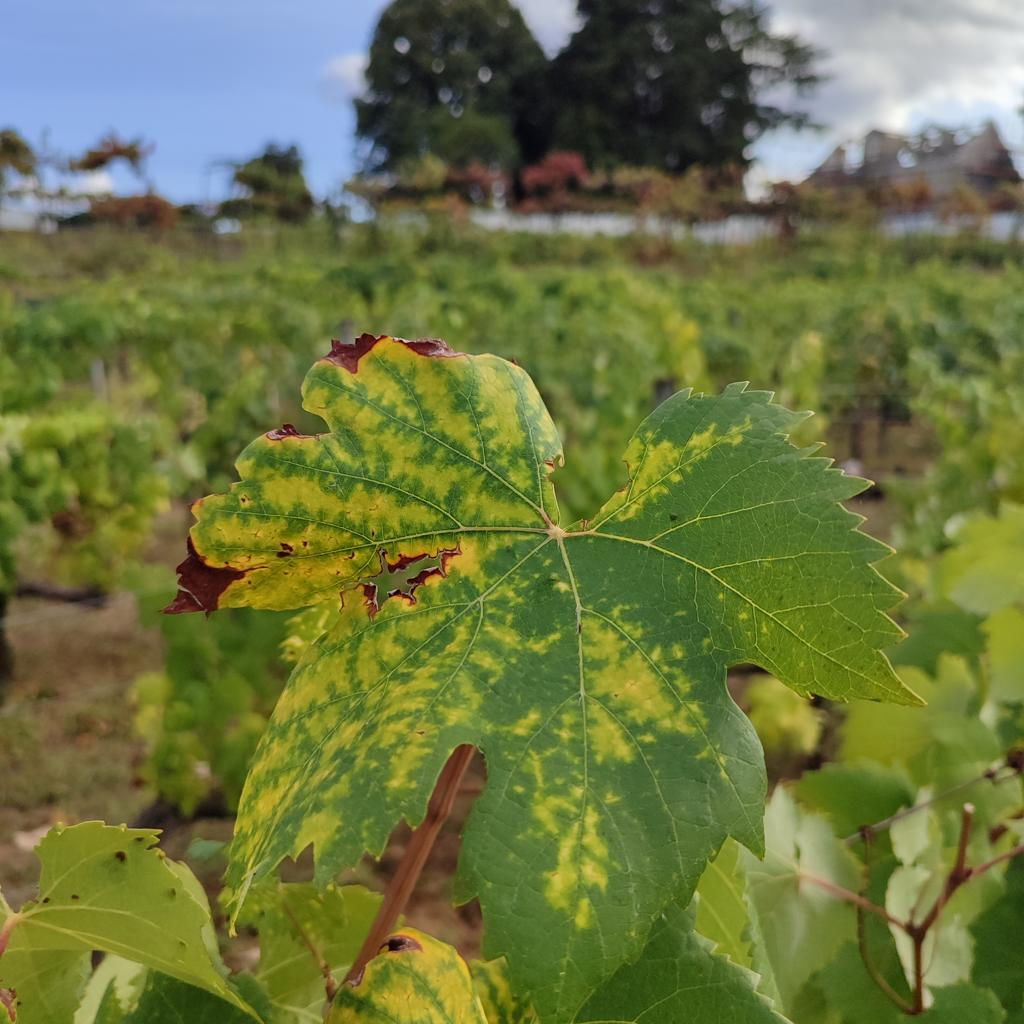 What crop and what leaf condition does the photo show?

grapevine, esca complex
